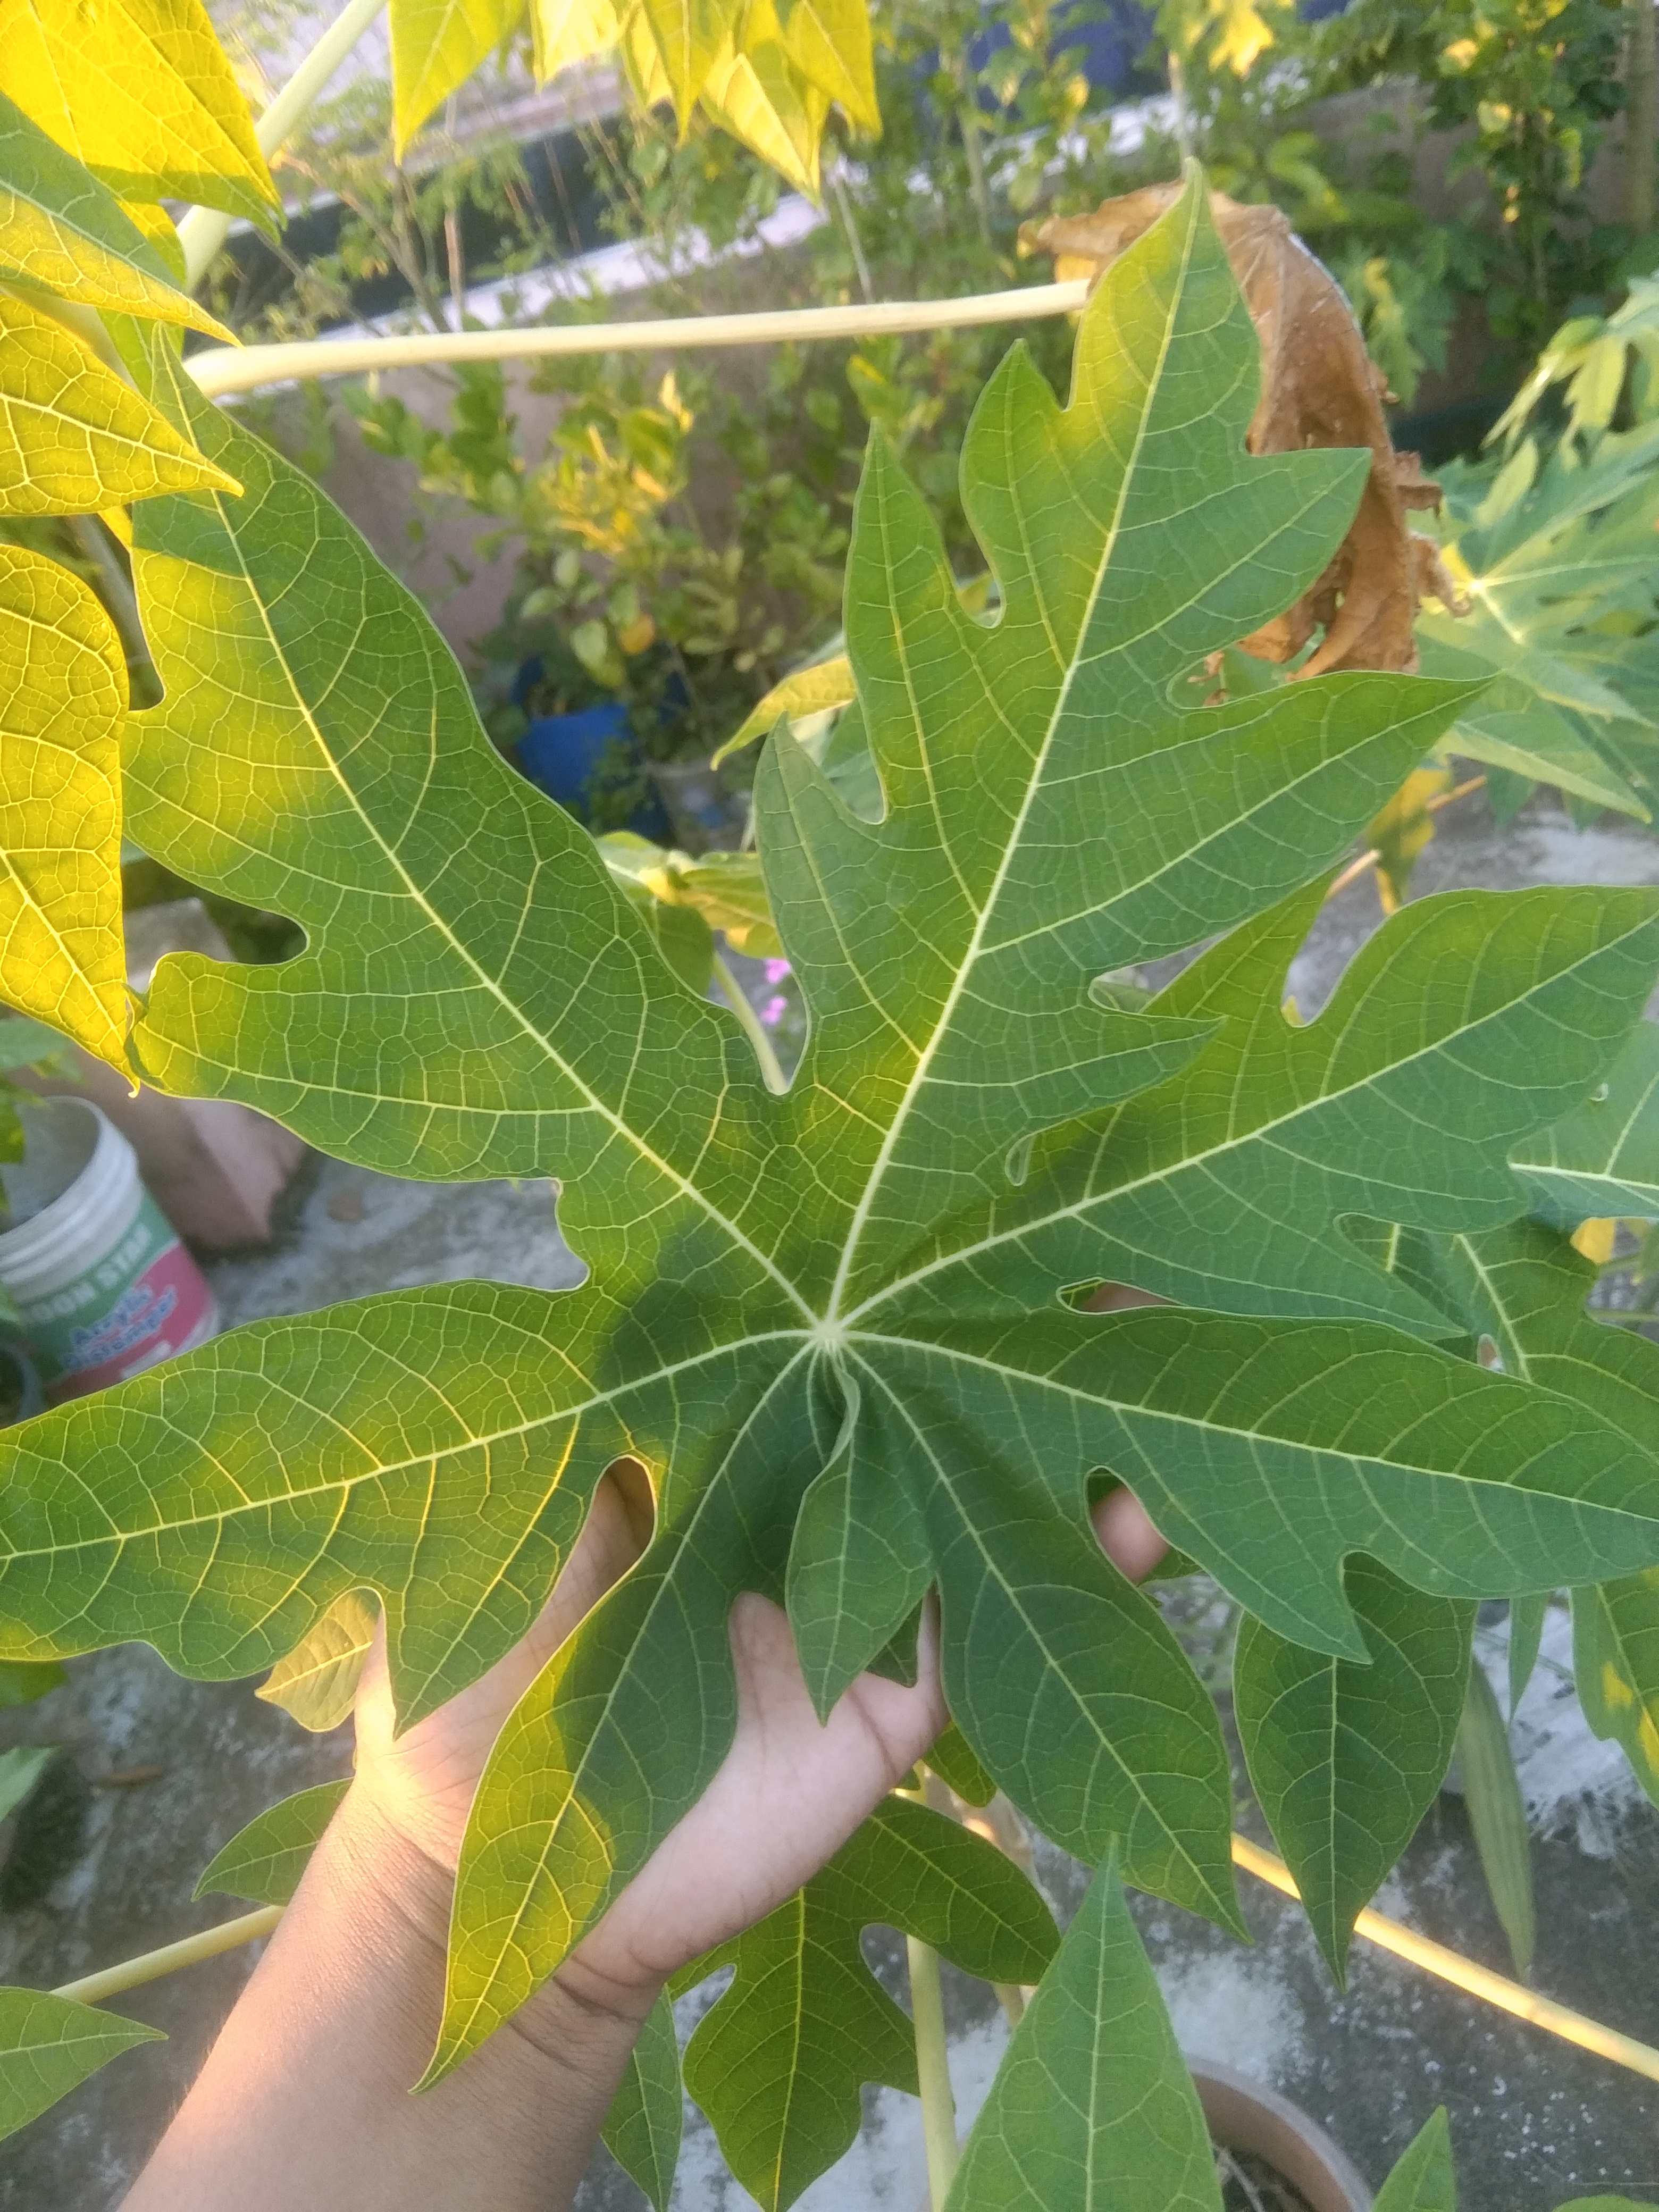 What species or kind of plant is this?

papaya
